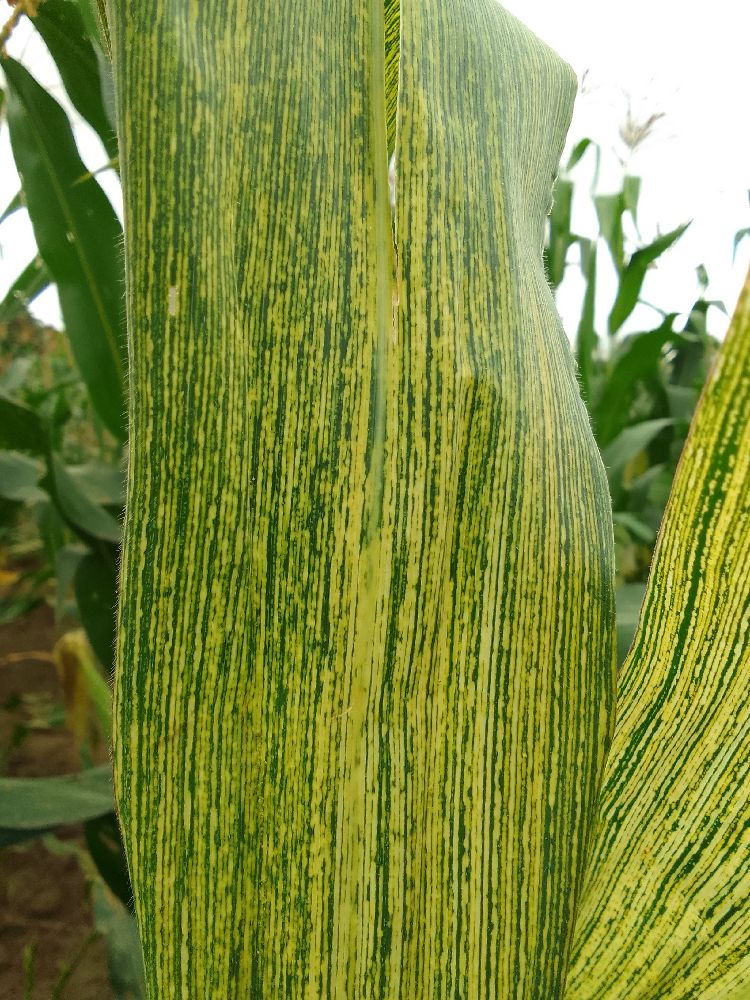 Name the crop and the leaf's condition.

maize, maize streak virus
